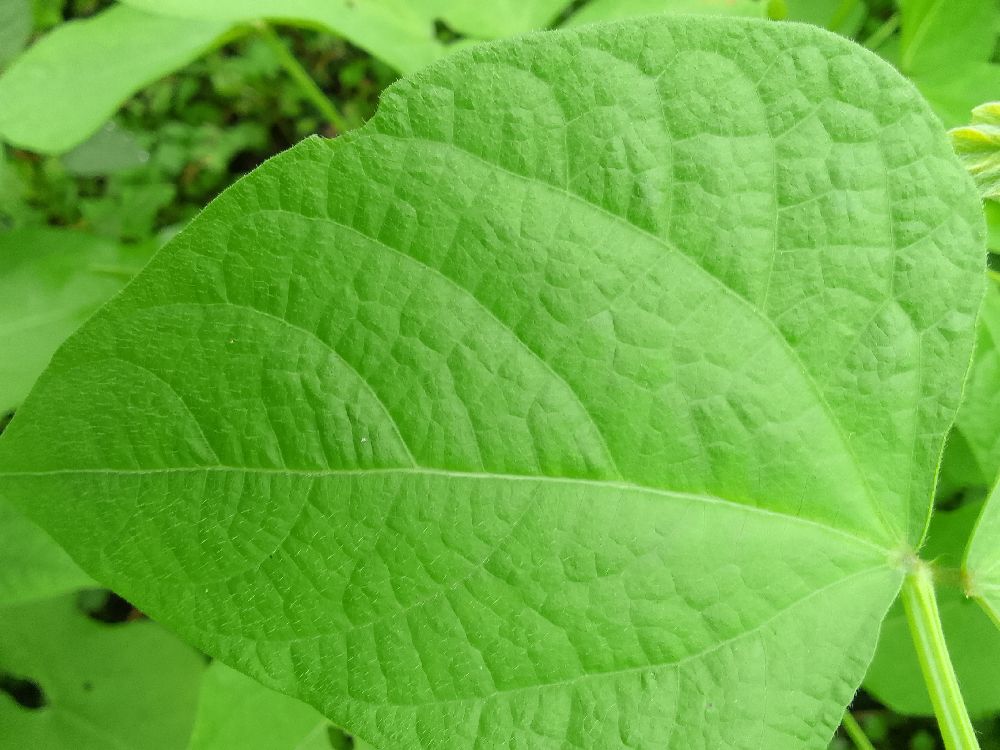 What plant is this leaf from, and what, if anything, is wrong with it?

common bean, healthy
